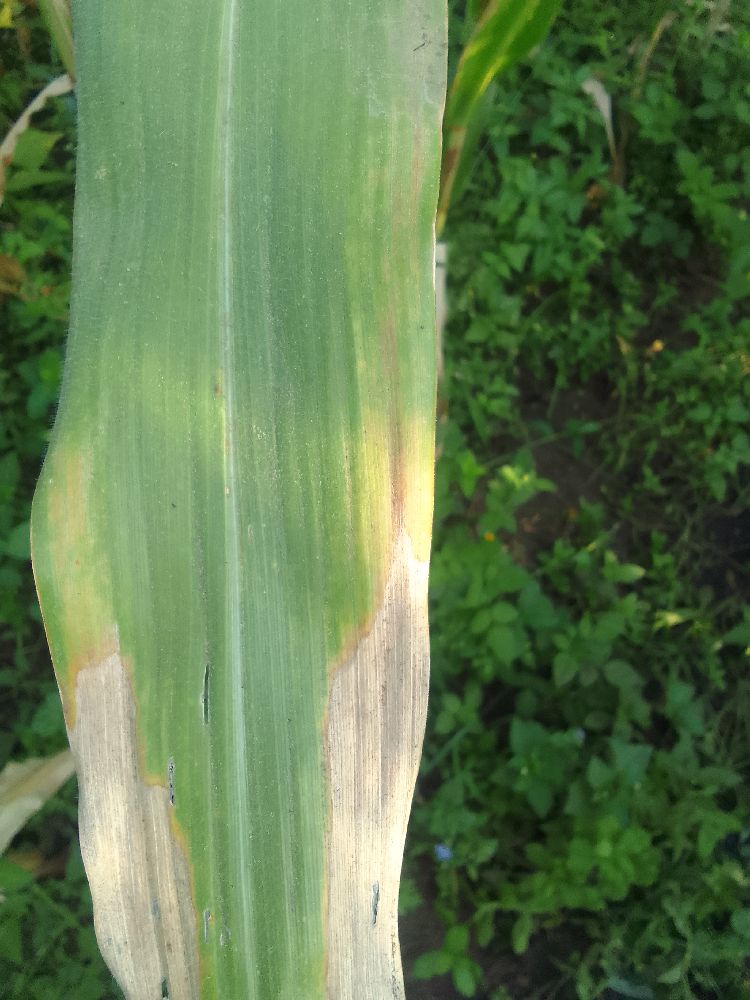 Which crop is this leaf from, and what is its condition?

maize, maize lethal necrosis
